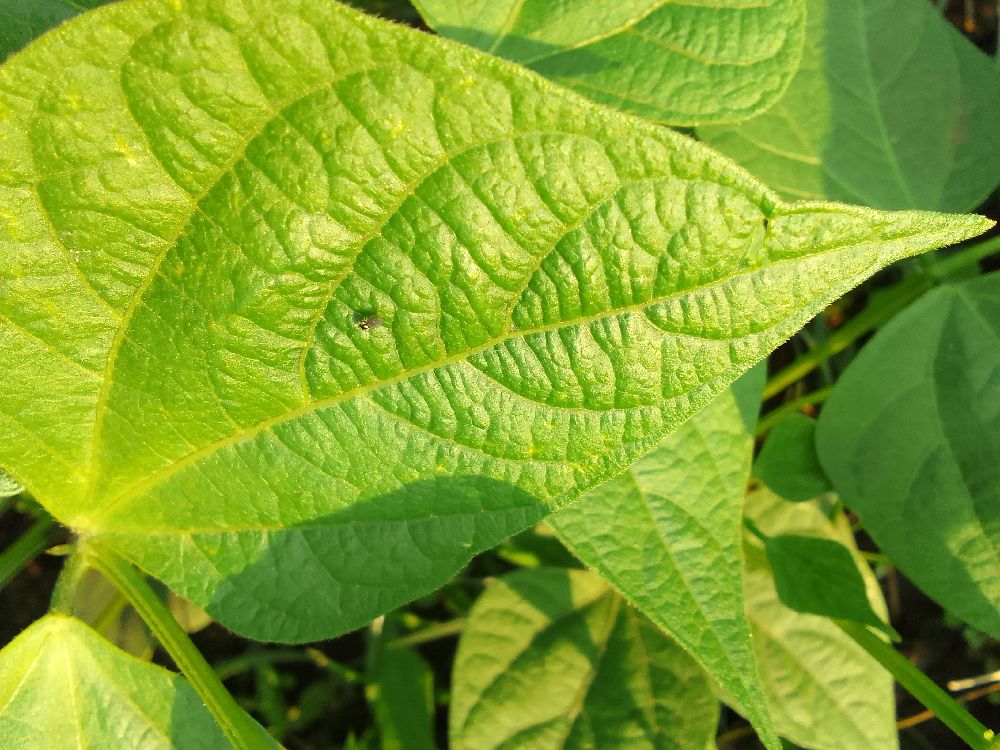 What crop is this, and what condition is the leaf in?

common bean, healthy
